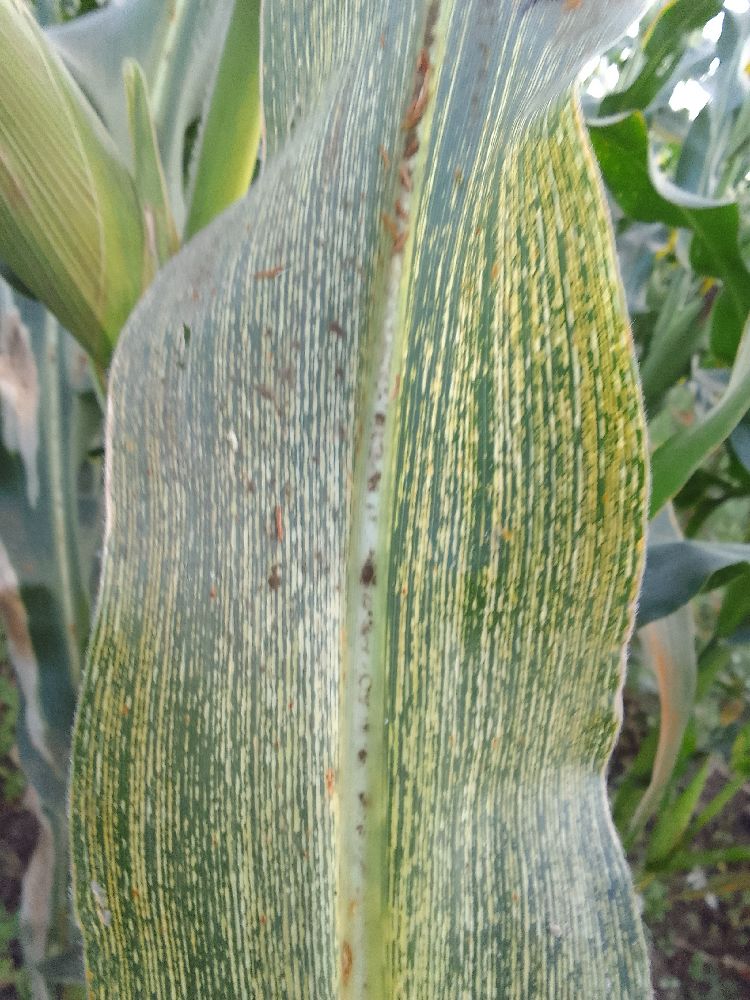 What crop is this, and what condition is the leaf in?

maize, maize streak virus
